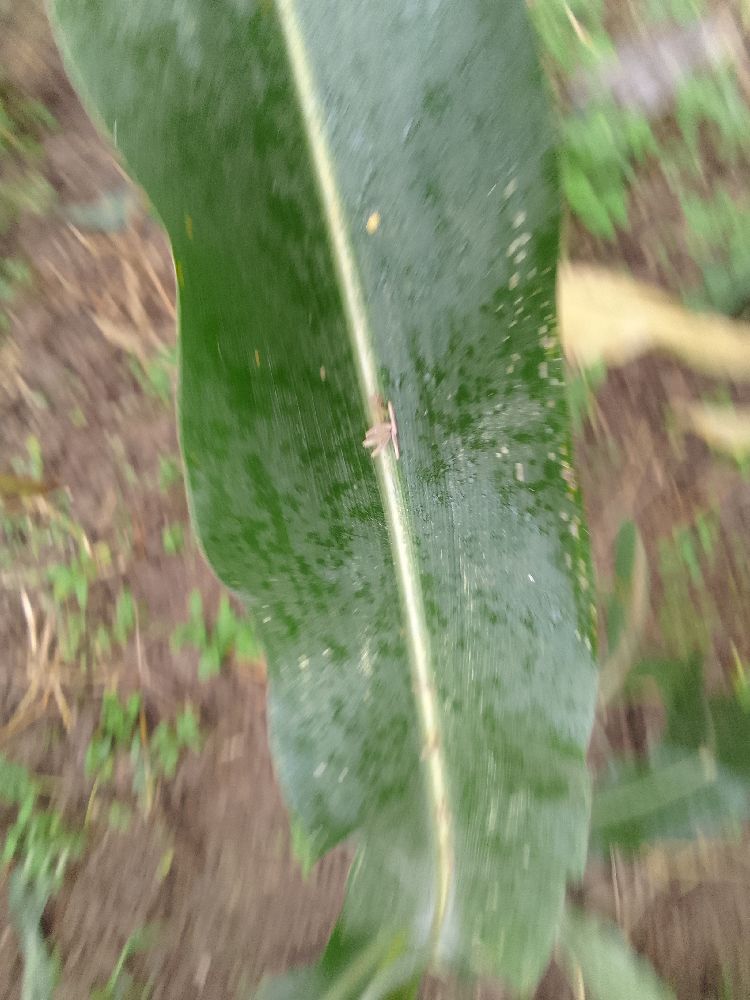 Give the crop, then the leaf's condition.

maize, healthy
